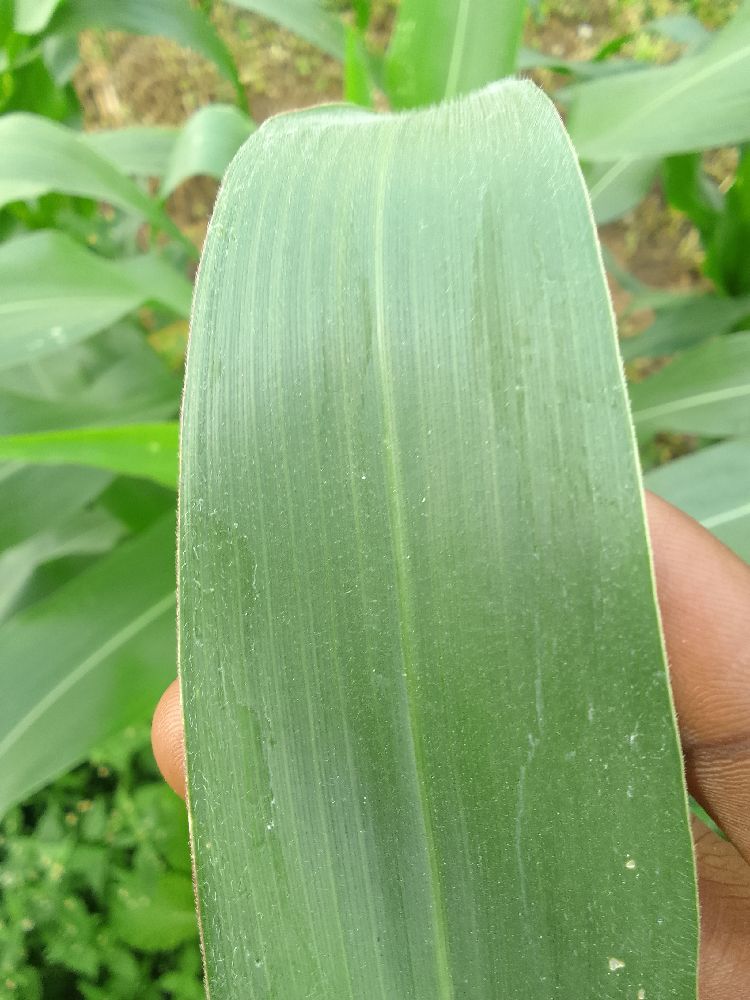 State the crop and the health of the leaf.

maize, healthy
